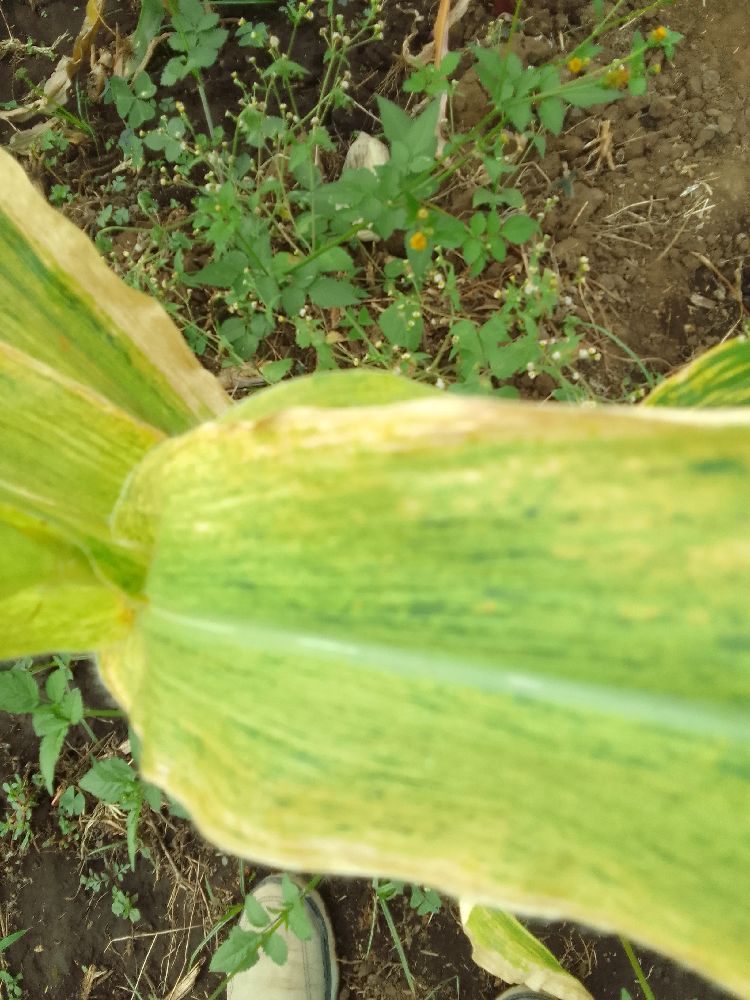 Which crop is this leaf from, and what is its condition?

maize, maize lethal necrosis
